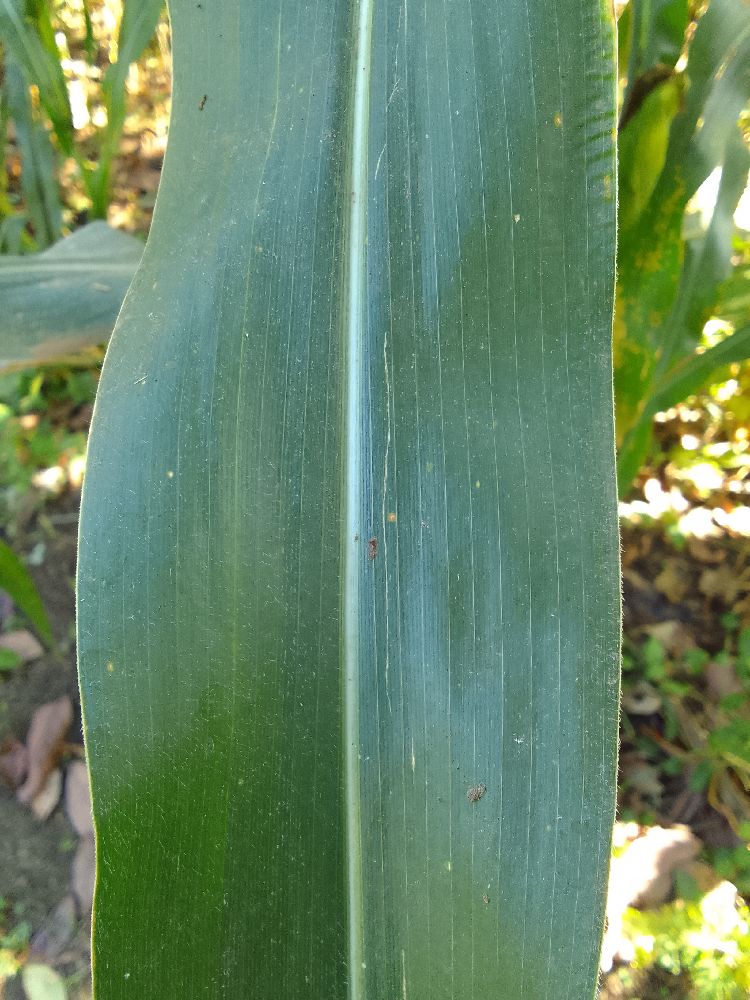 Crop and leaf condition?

maize, healthy
